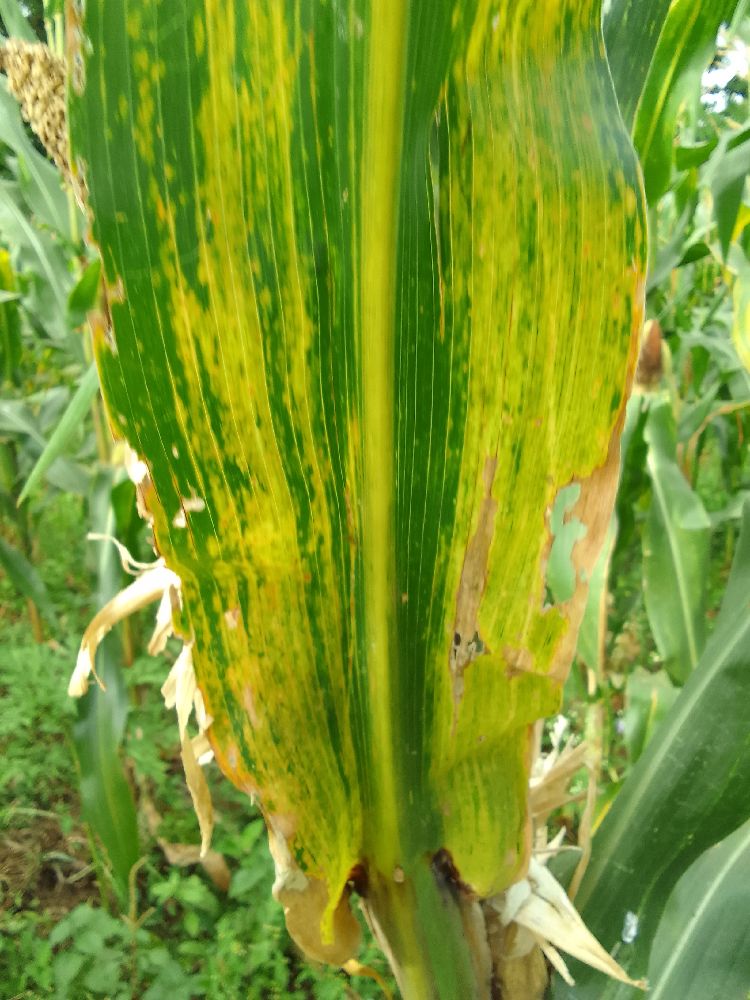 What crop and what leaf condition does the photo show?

maize, maize lethal necrosis
